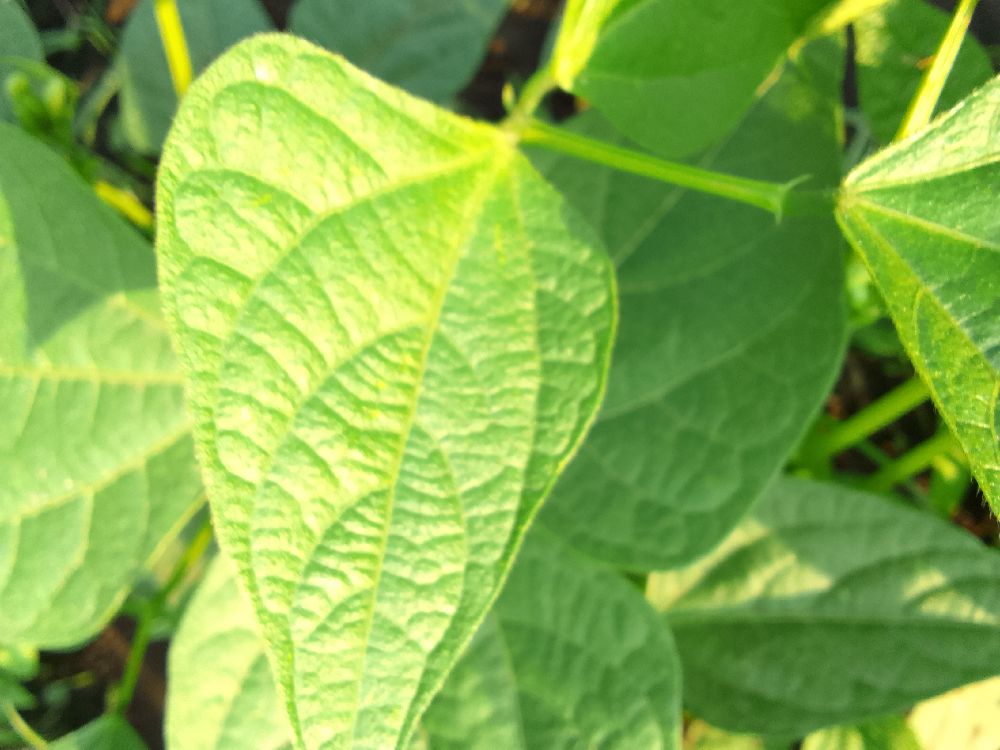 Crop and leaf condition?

common bean, healthy
